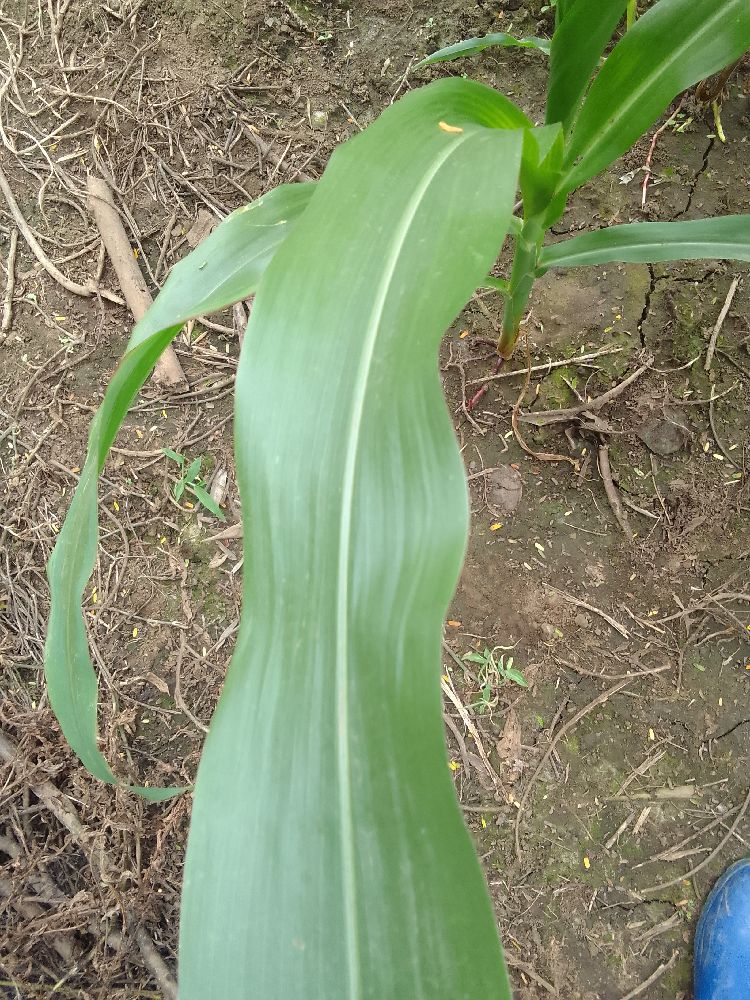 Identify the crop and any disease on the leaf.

maize, healthy
